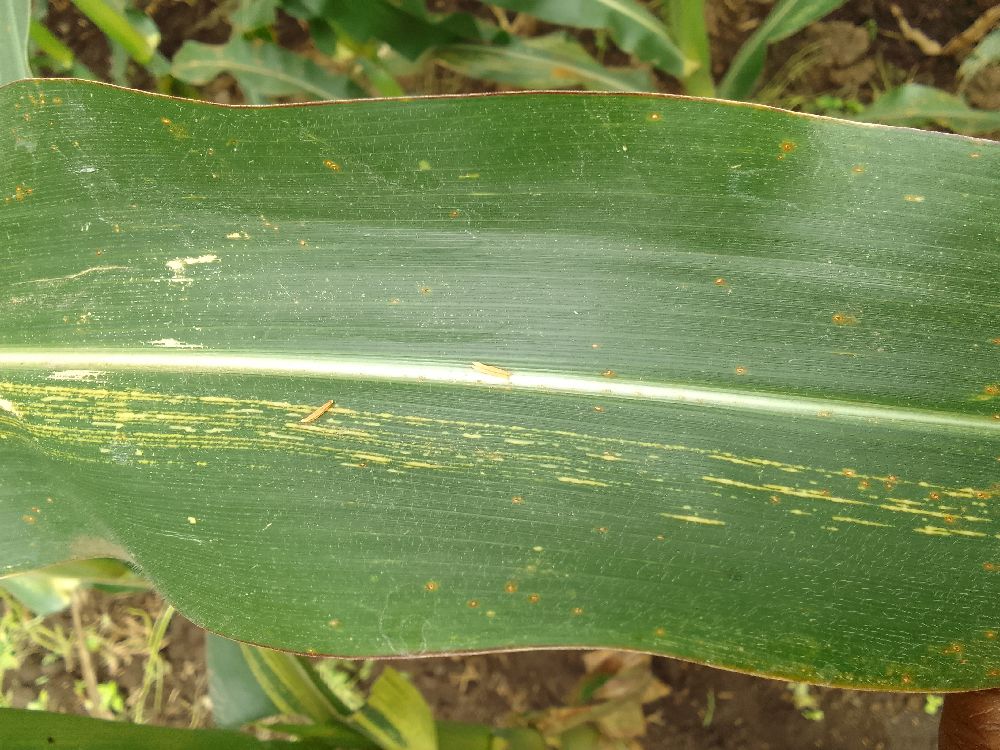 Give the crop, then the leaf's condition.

maize, maize streak virus
